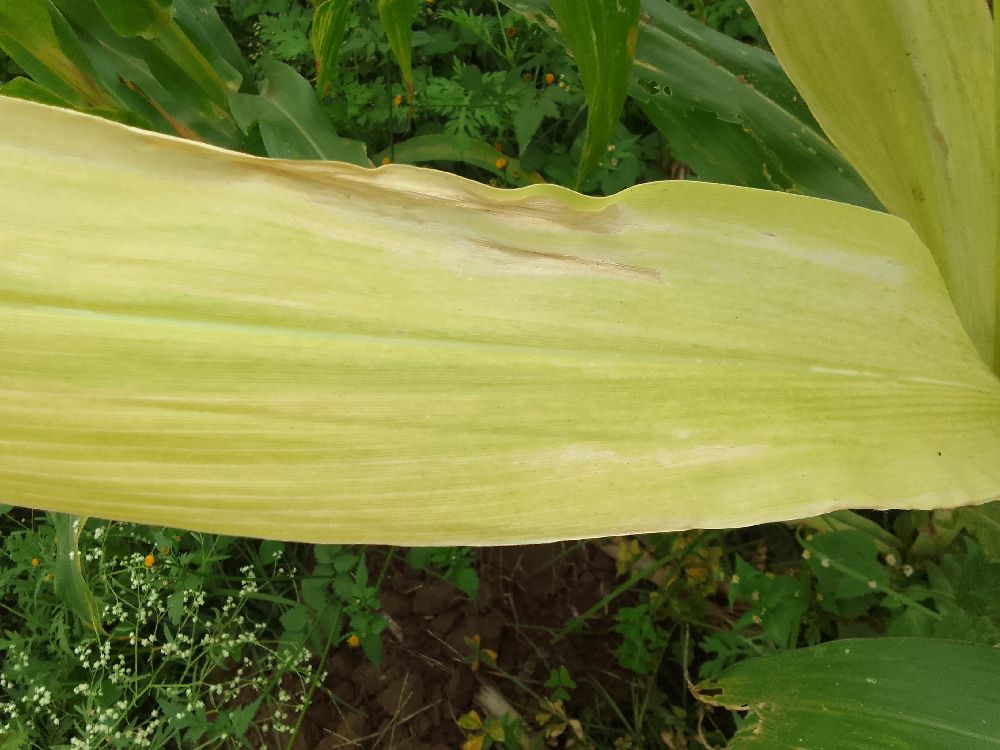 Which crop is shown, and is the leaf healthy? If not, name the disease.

maize, maize lethal necrosis
